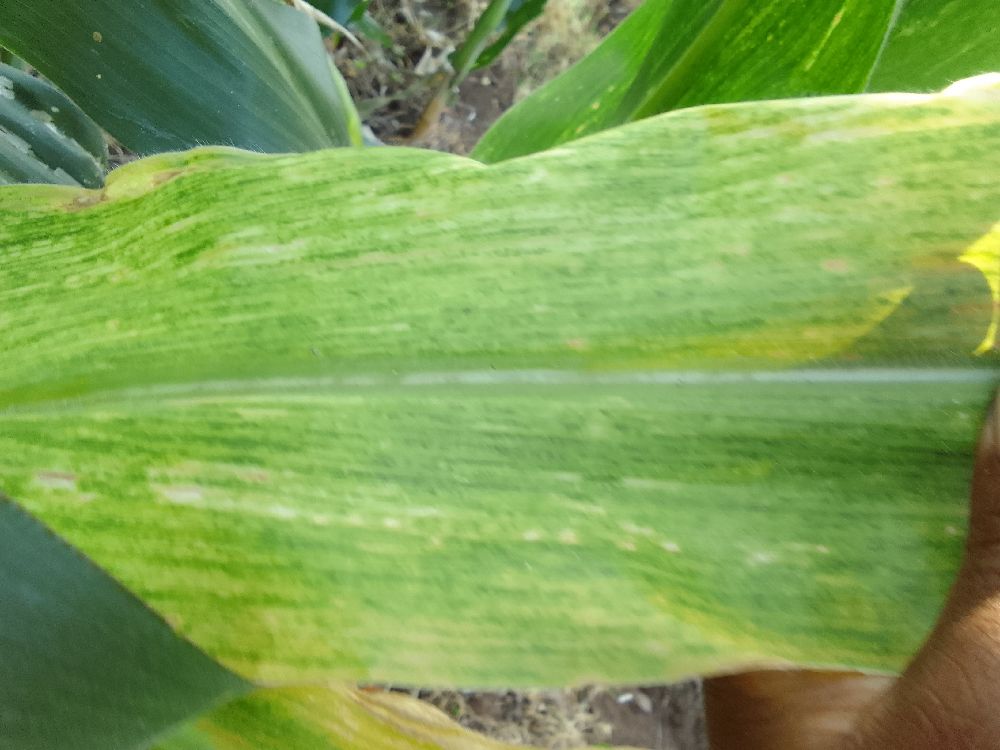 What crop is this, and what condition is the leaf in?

maize, maize lethal necrosis
